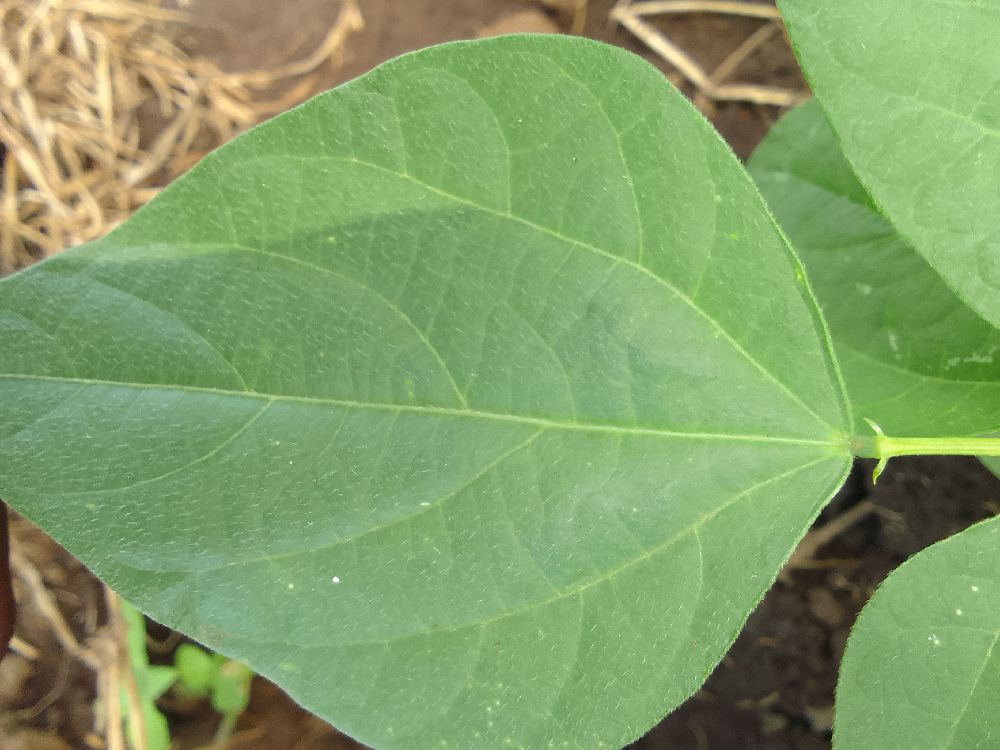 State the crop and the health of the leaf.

common bean, healthy
